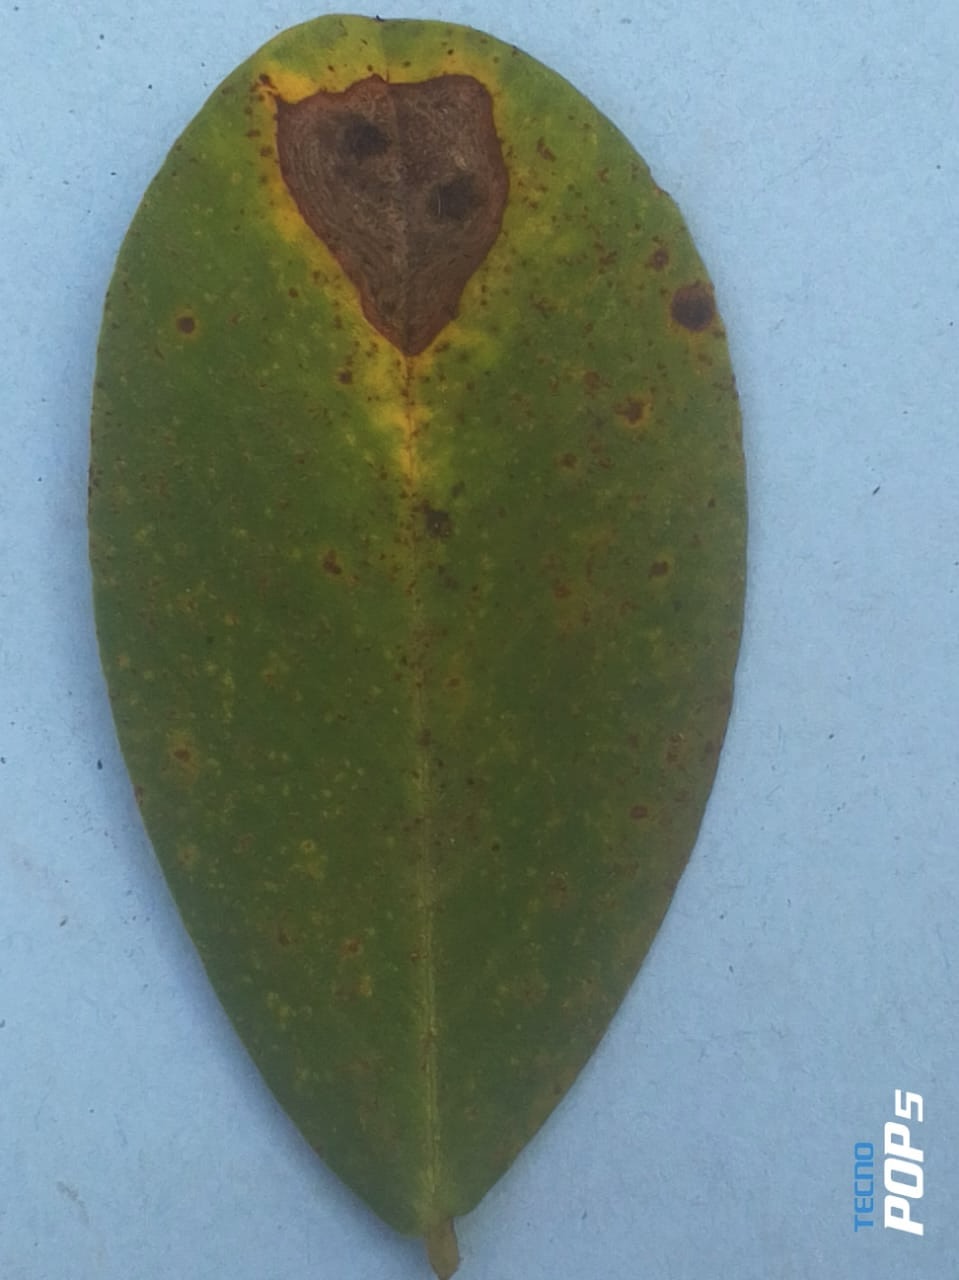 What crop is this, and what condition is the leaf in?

peanut, phoma arachidicola
